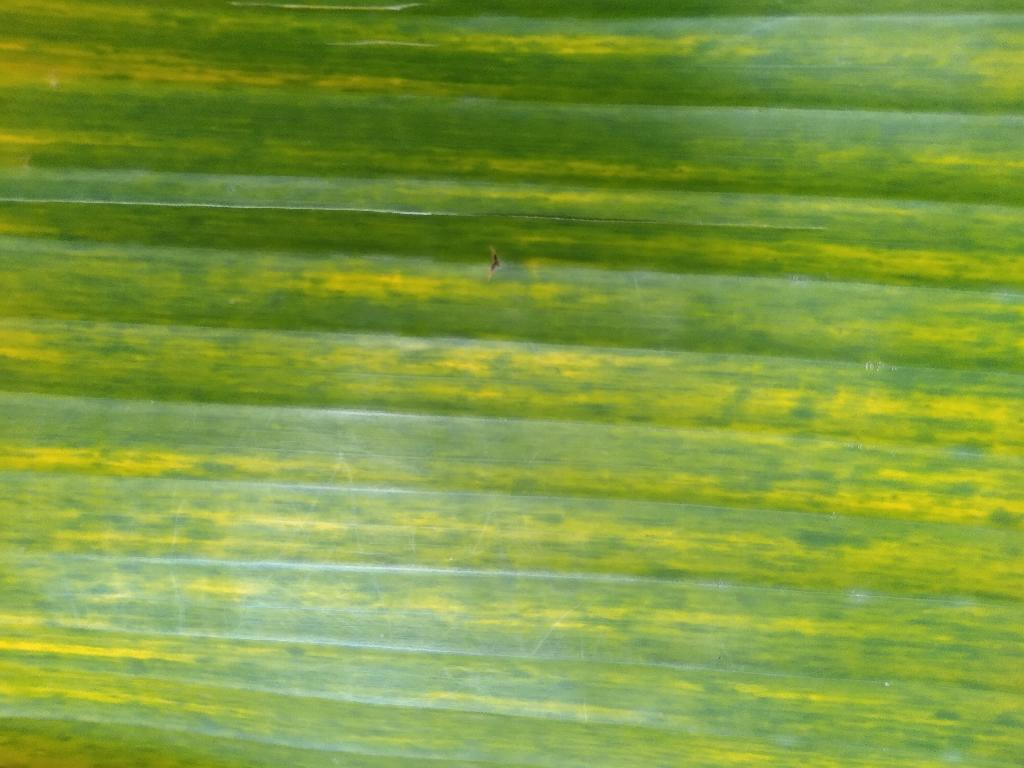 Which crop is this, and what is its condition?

banana, fusarium wilt race 1
